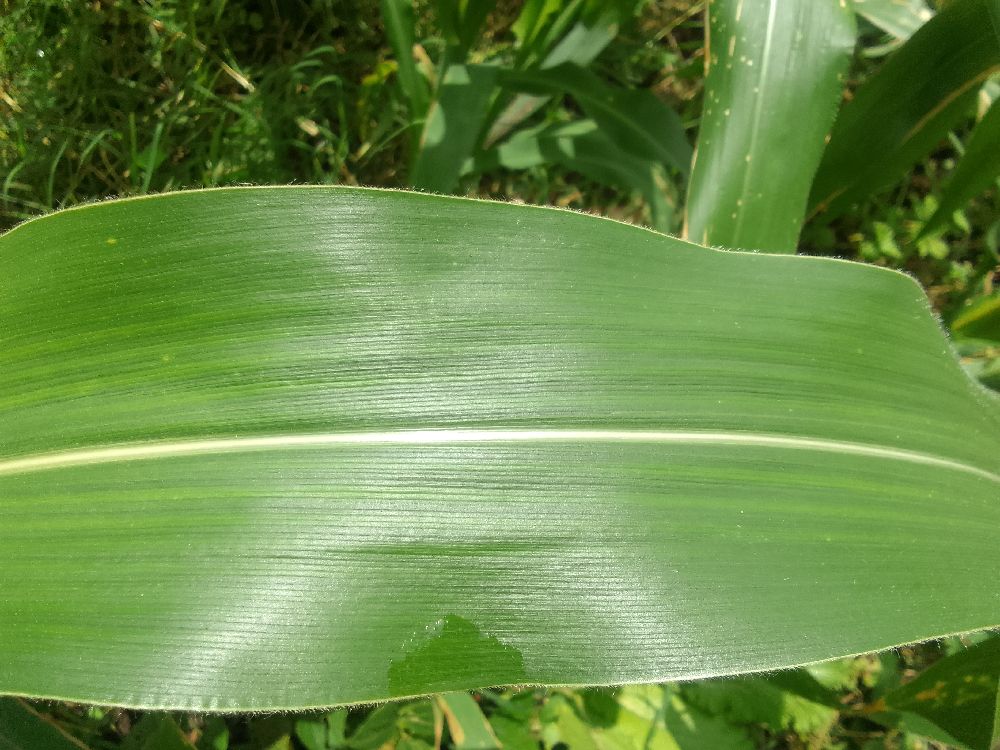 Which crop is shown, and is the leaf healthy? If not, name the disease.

maize, healthy
